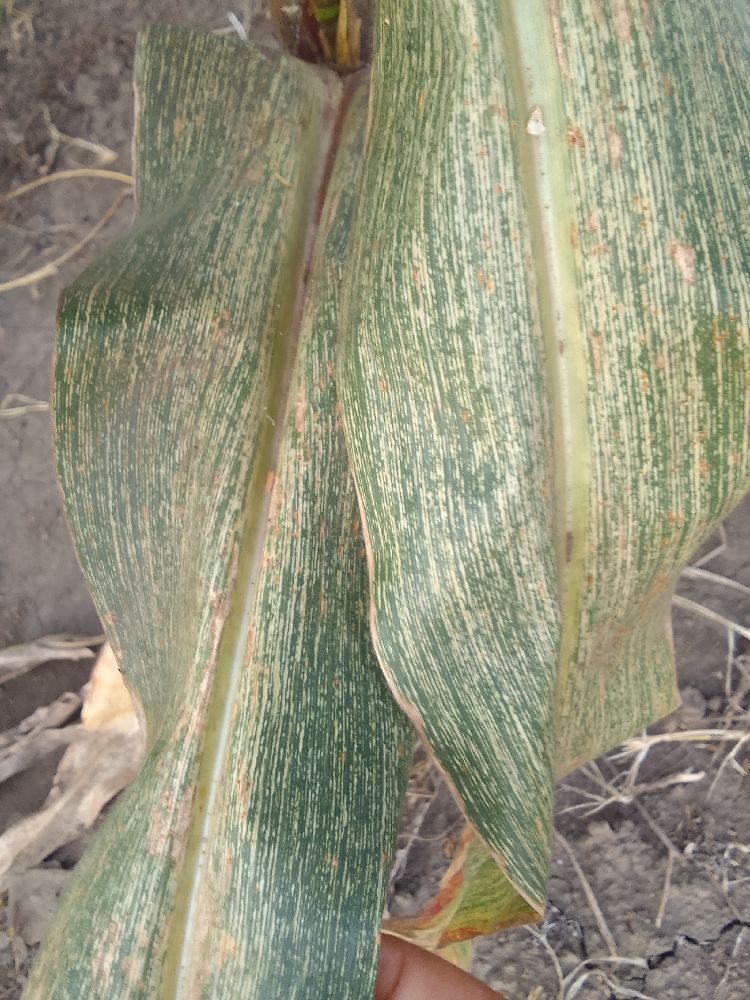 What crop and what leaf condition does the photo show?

maize, maize streak virus
